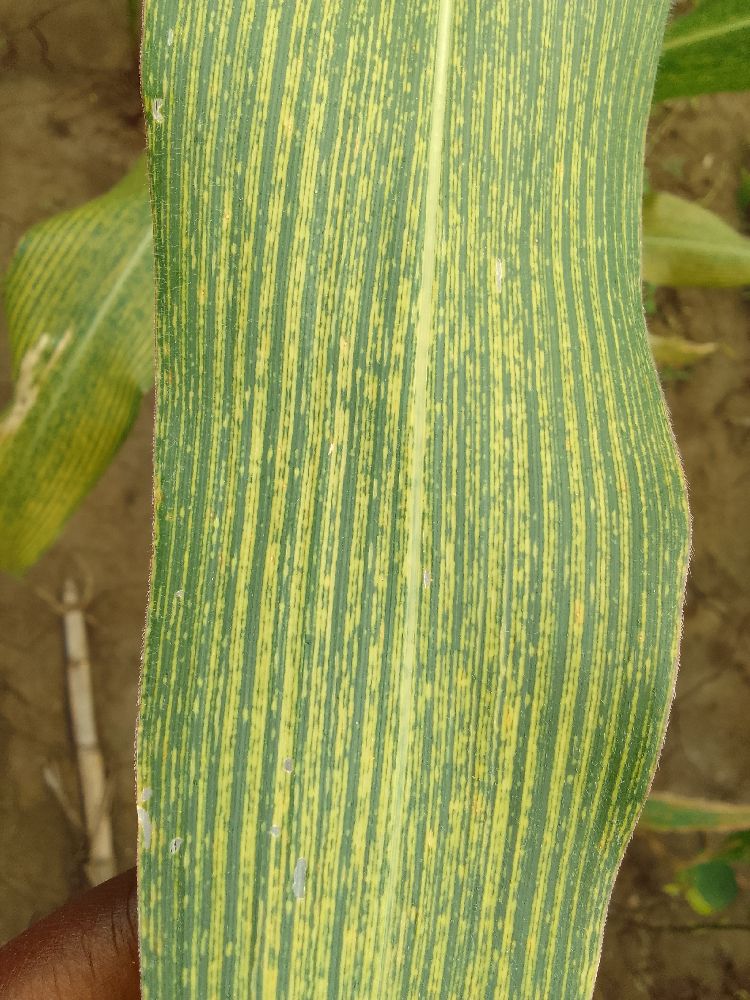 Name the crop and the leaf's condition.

maize, maize streak virus
